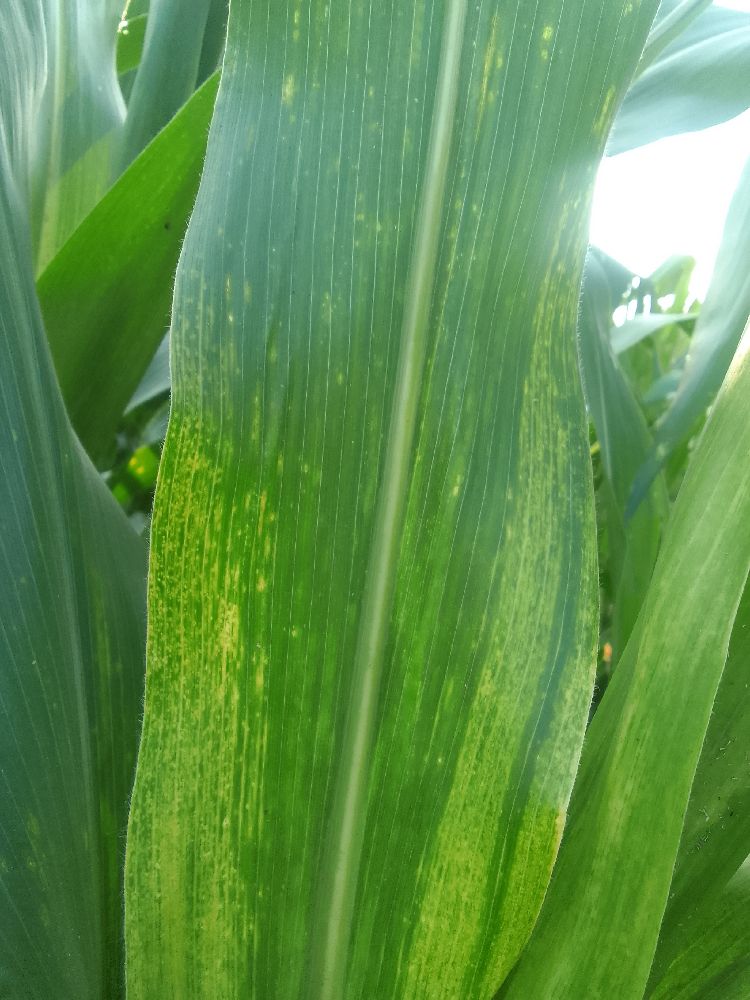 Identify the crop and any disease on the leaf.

maize, maize lethal necrosis
